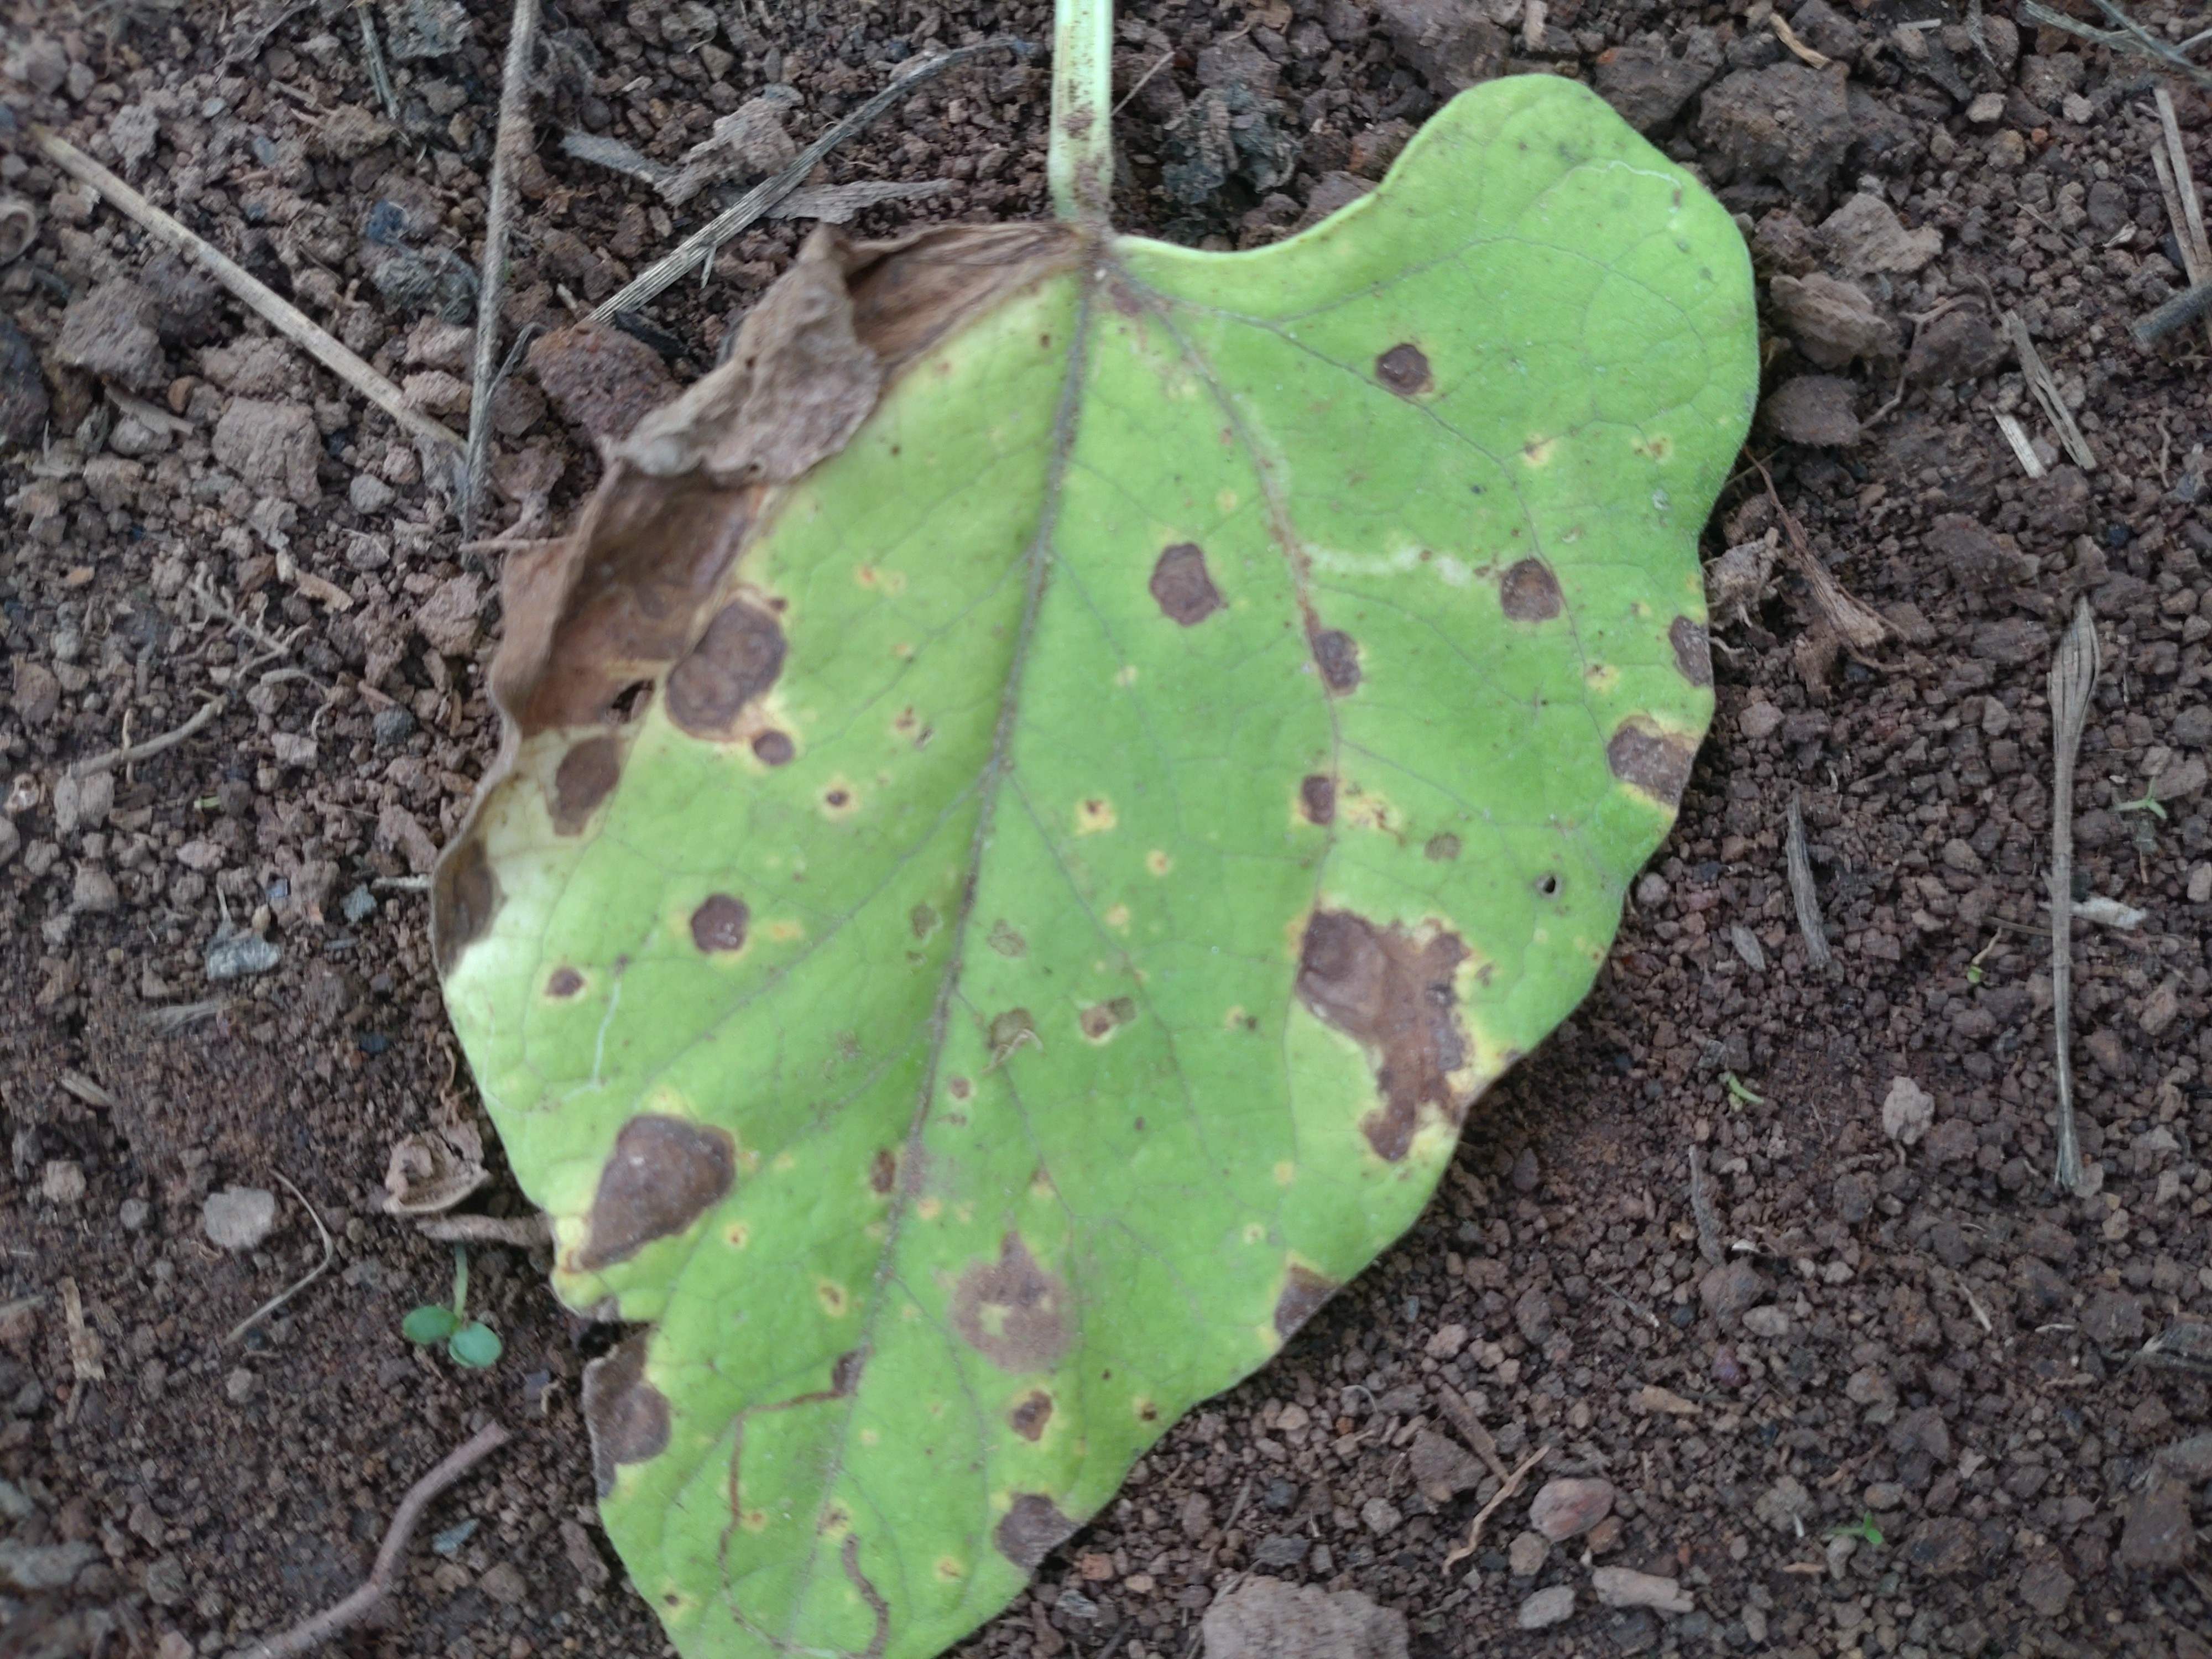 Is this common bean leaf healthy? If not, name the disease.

rust
